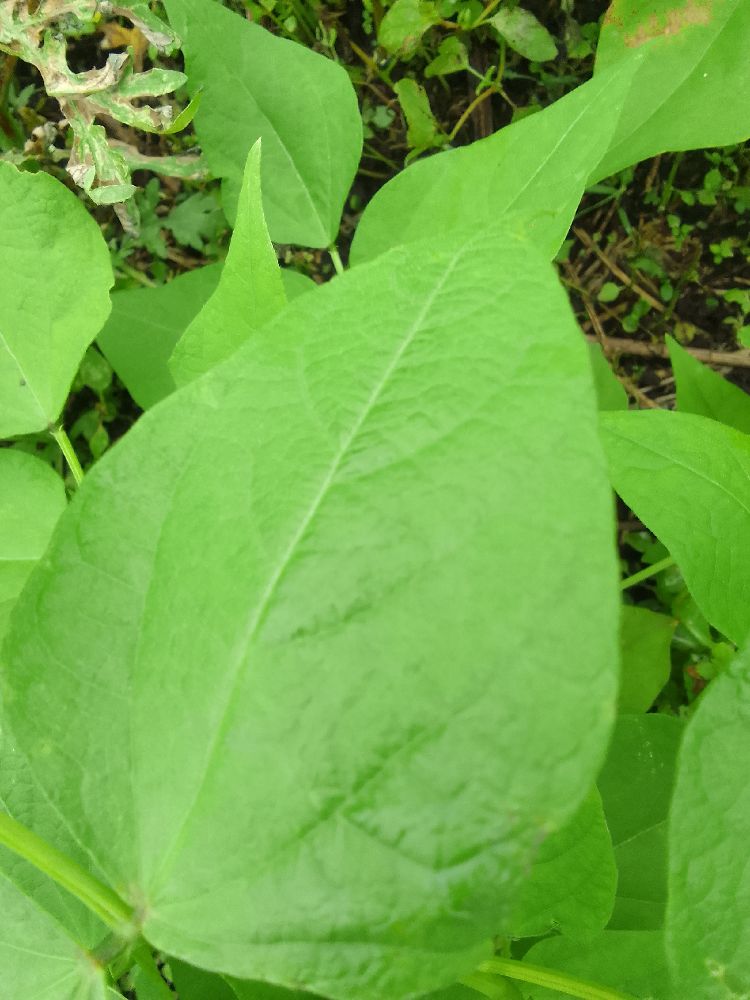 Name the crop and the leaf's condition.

common bean, healthy
